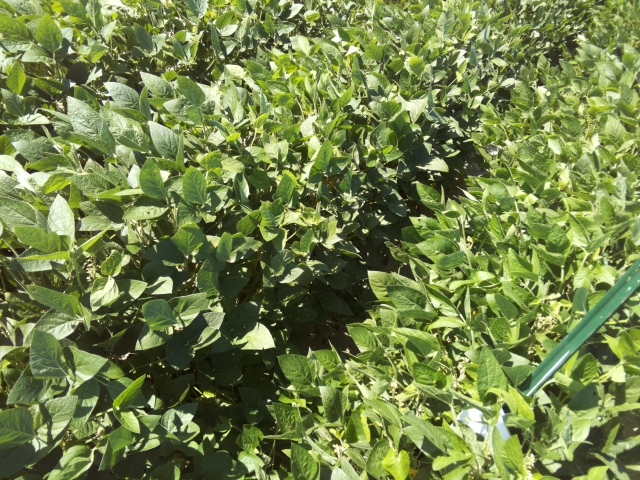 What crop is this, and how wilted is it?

soybean, slight leaflet or petiole turgor loss in upper canopy
